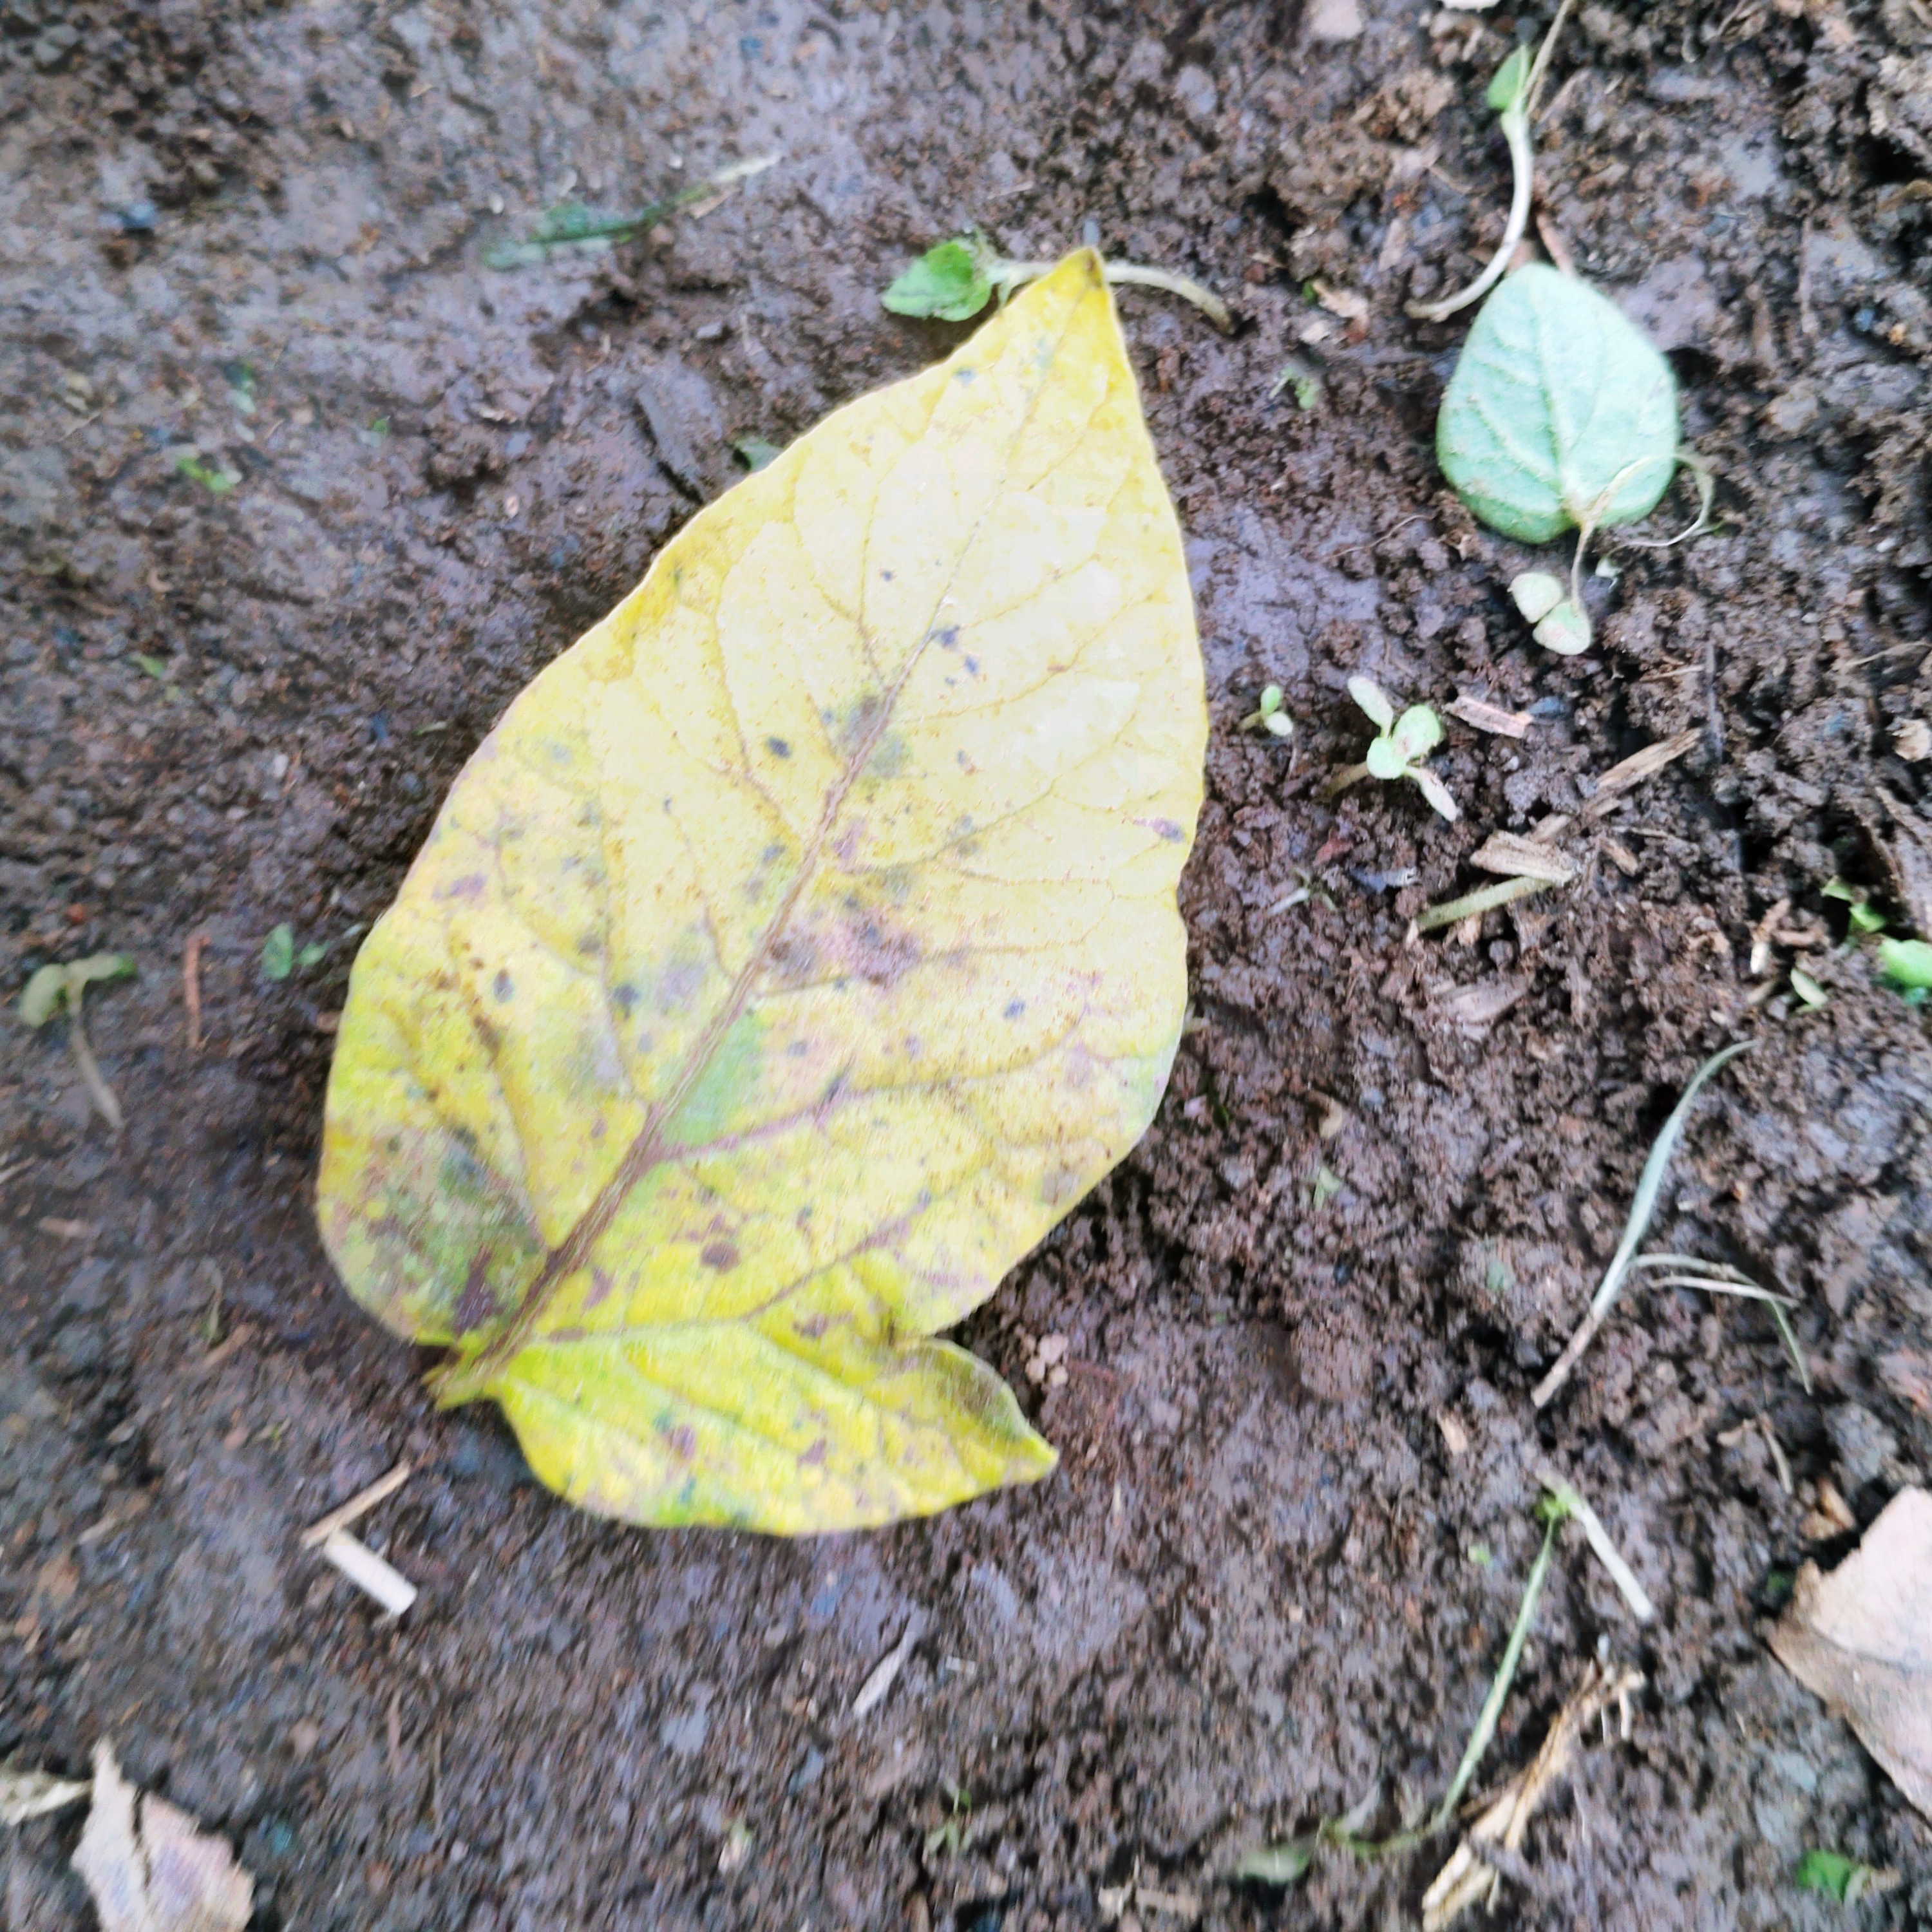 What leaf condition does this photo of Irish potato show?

late blight
